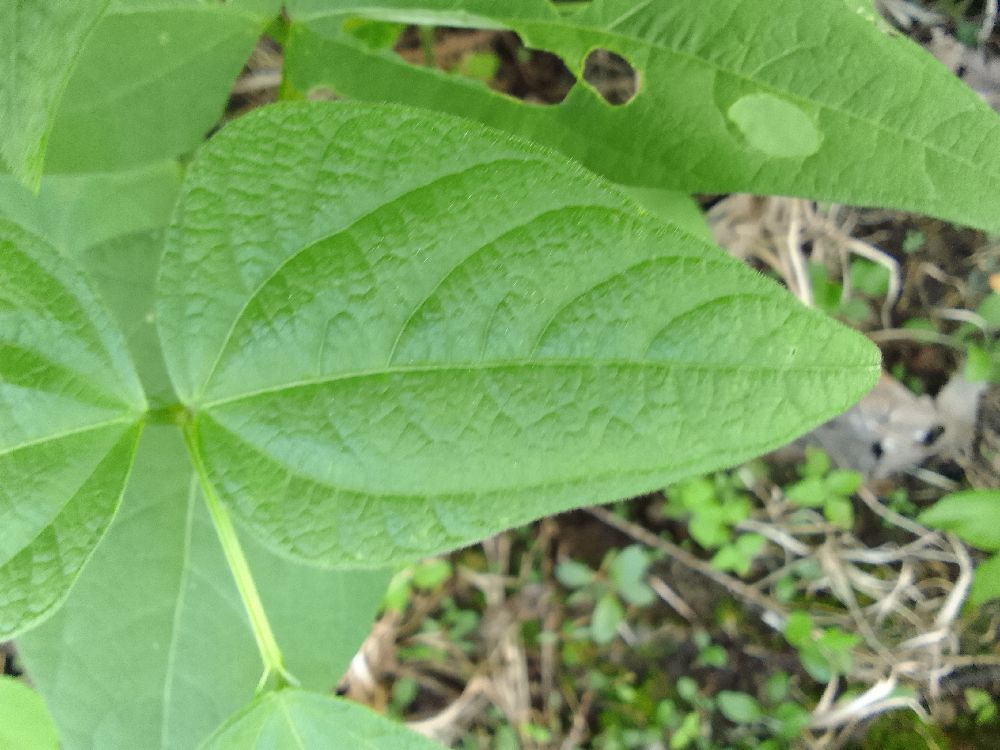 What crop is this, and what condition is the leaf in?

common bean, healthy
